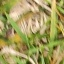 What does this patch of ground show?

grass
